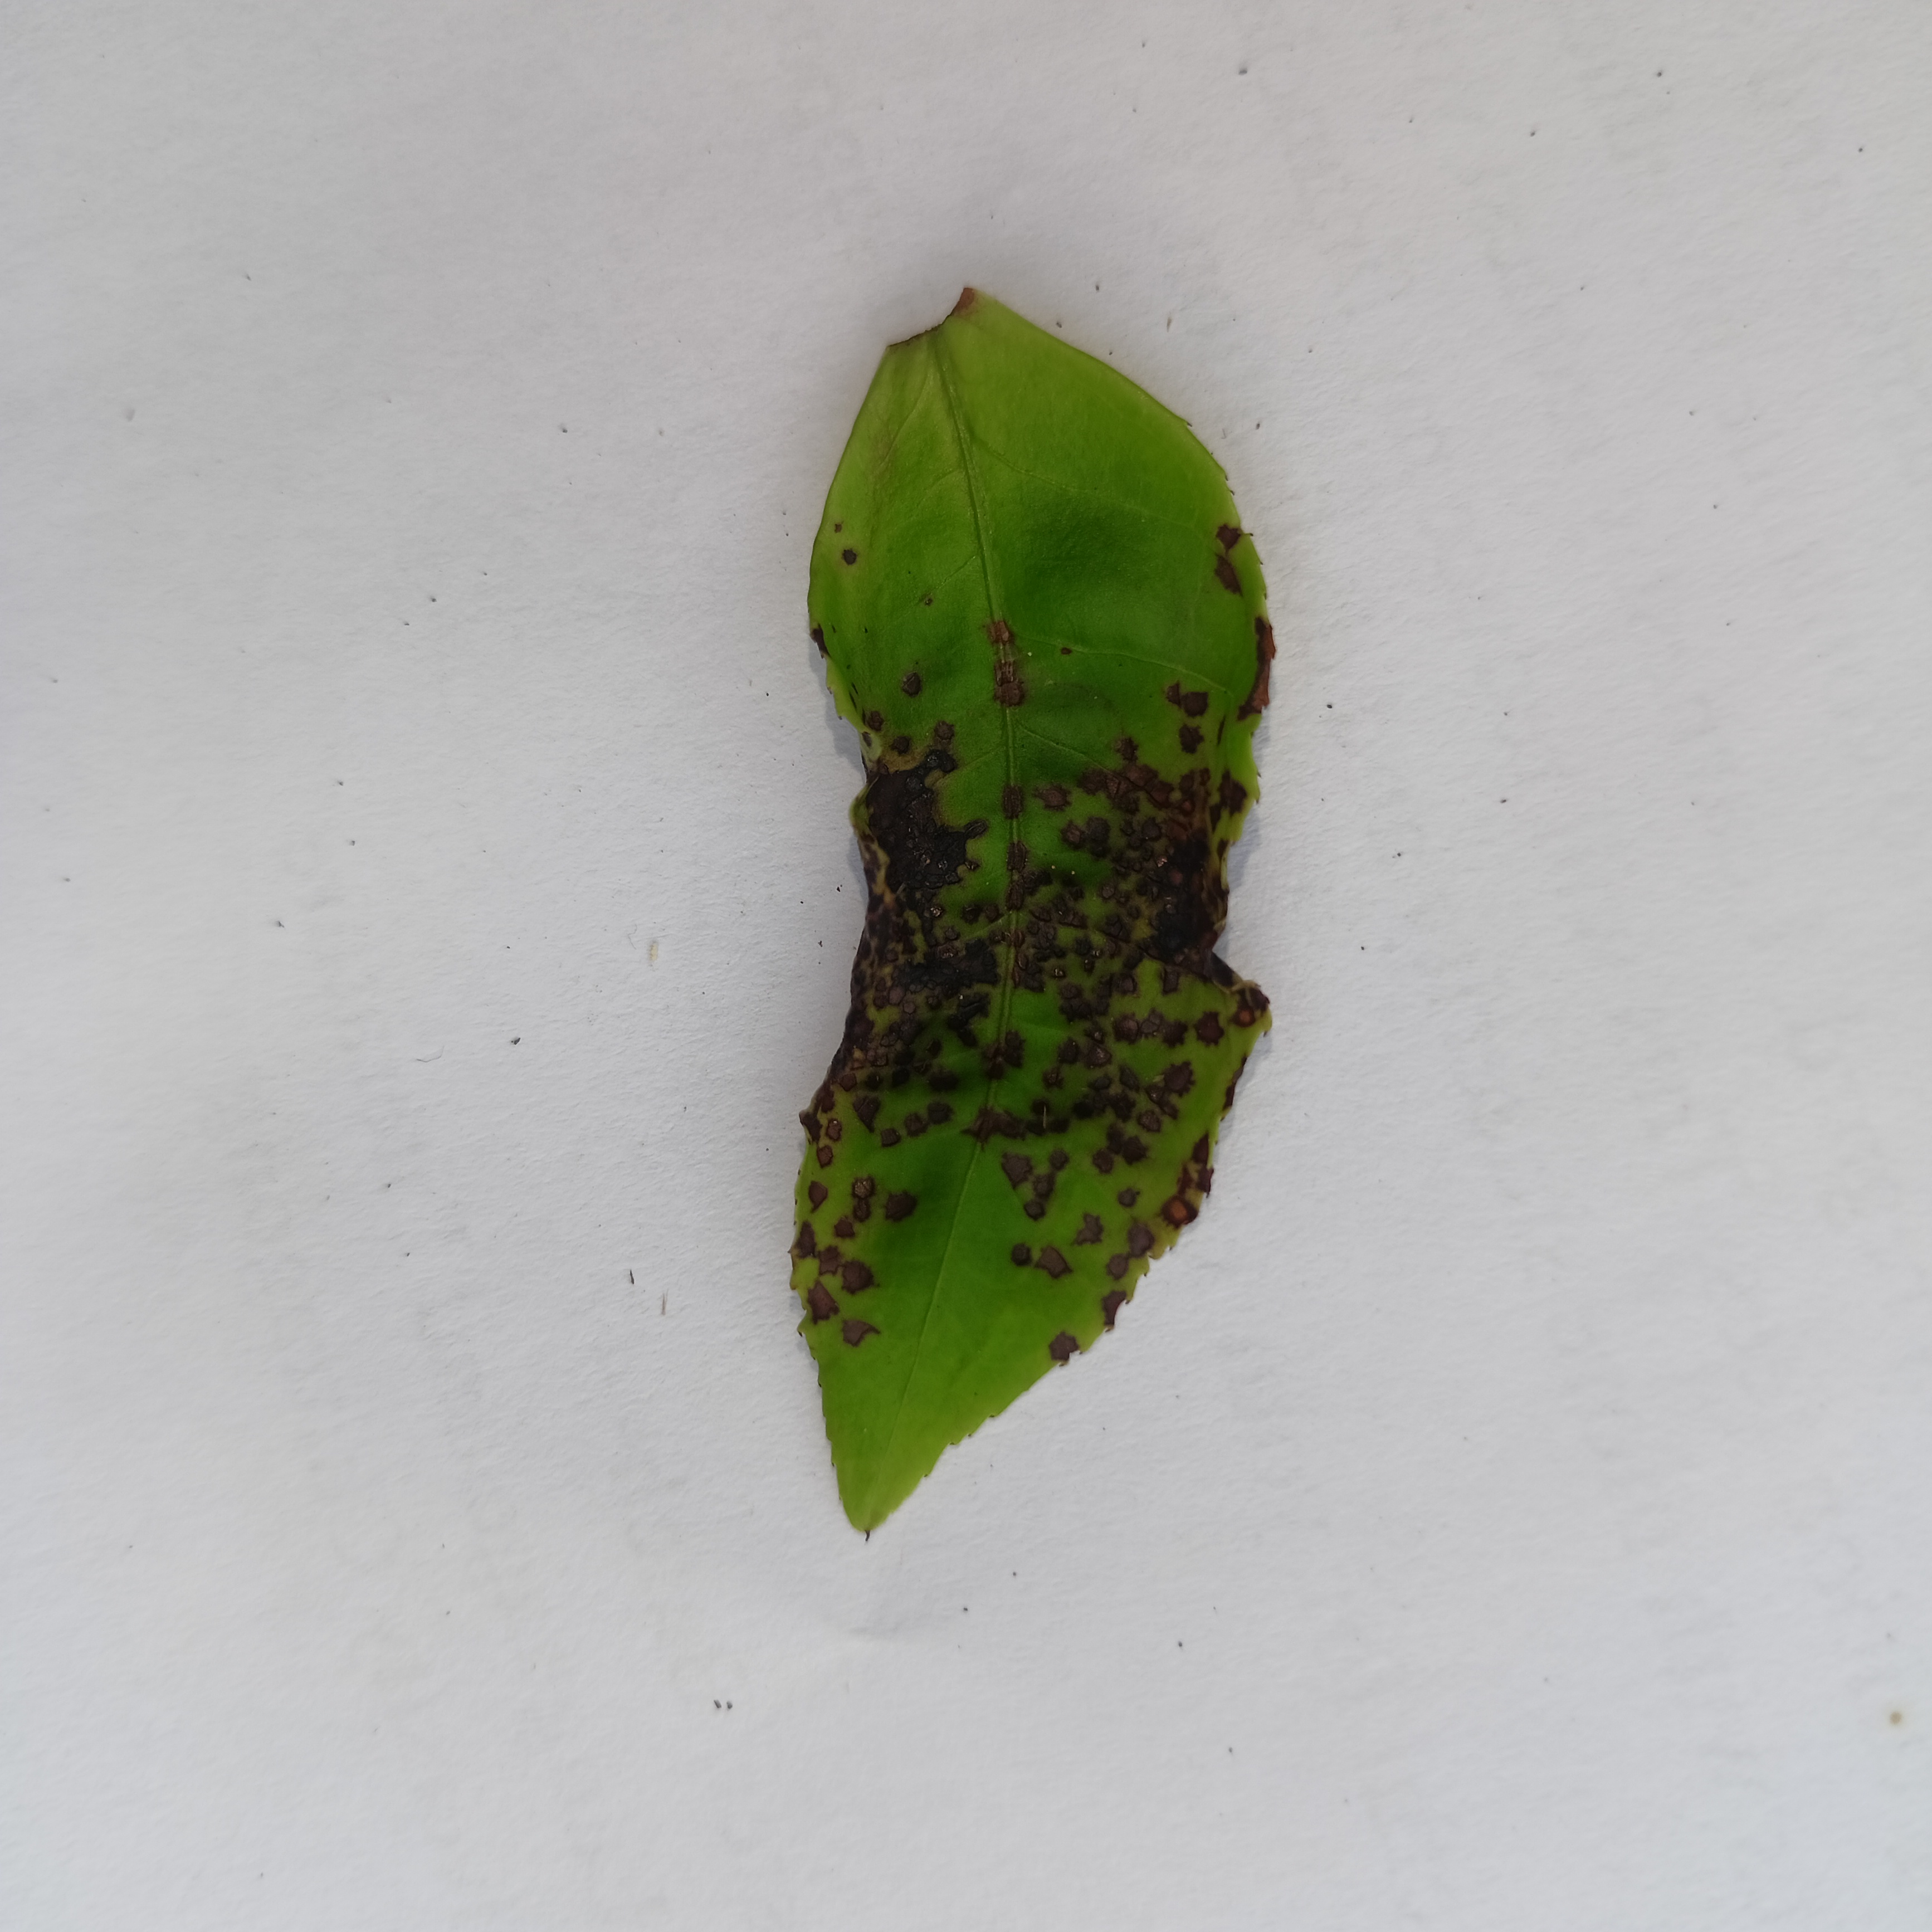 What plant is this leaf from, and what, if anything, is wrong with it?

tea, helopeltis
